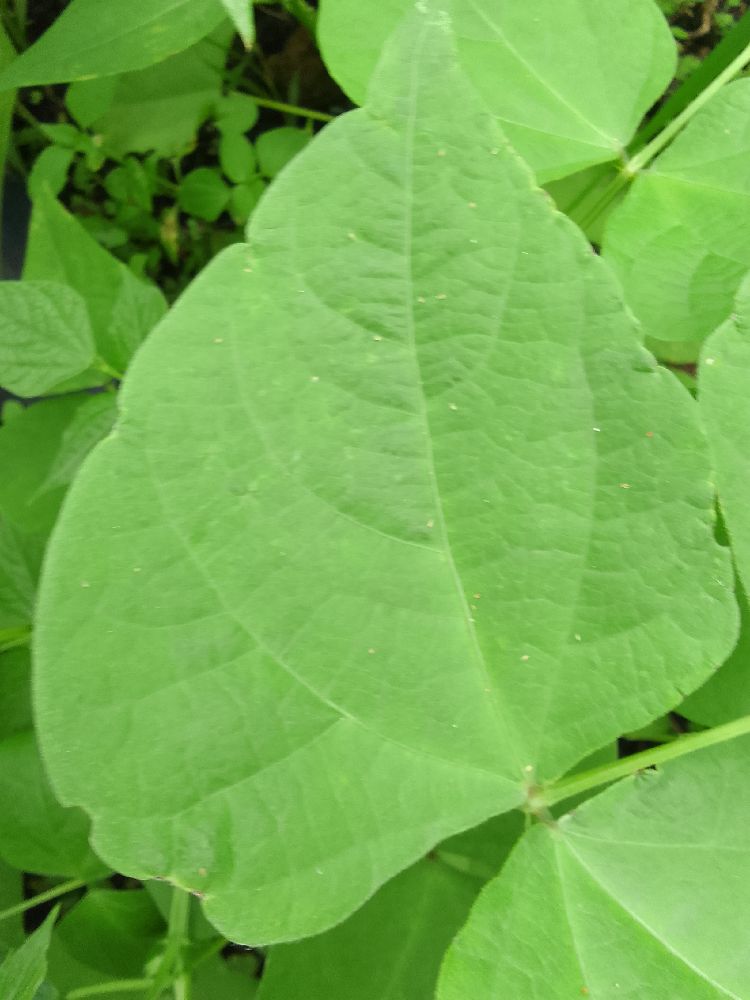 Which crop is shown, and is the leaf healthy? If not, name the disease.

common bean, healthy
